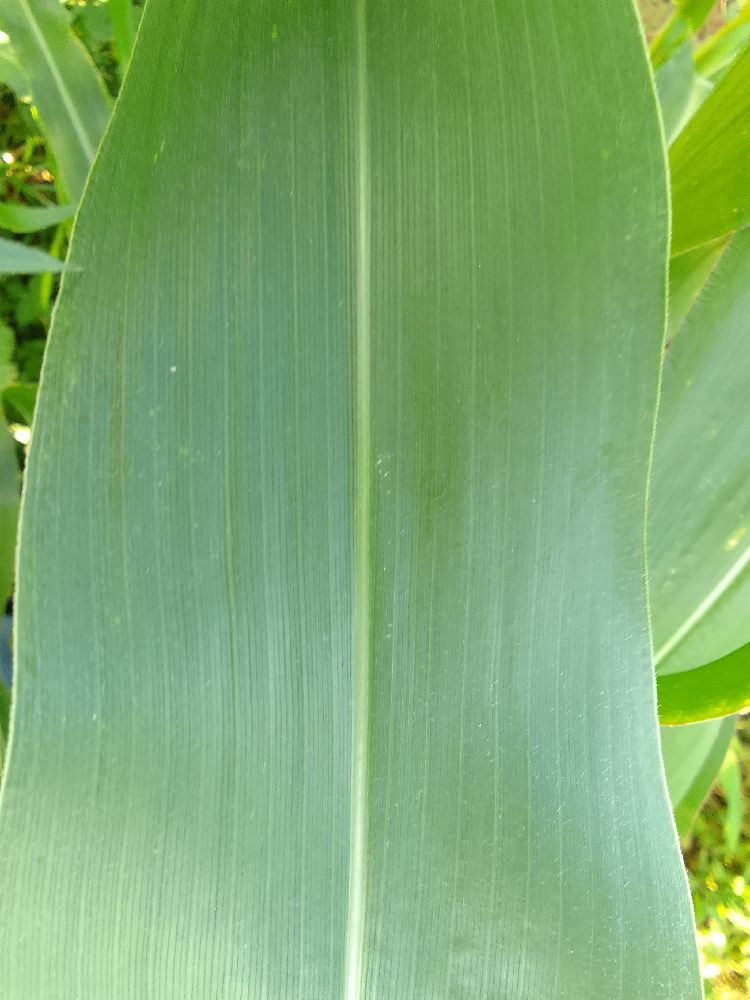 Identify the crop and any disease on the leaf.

maize, healthy
